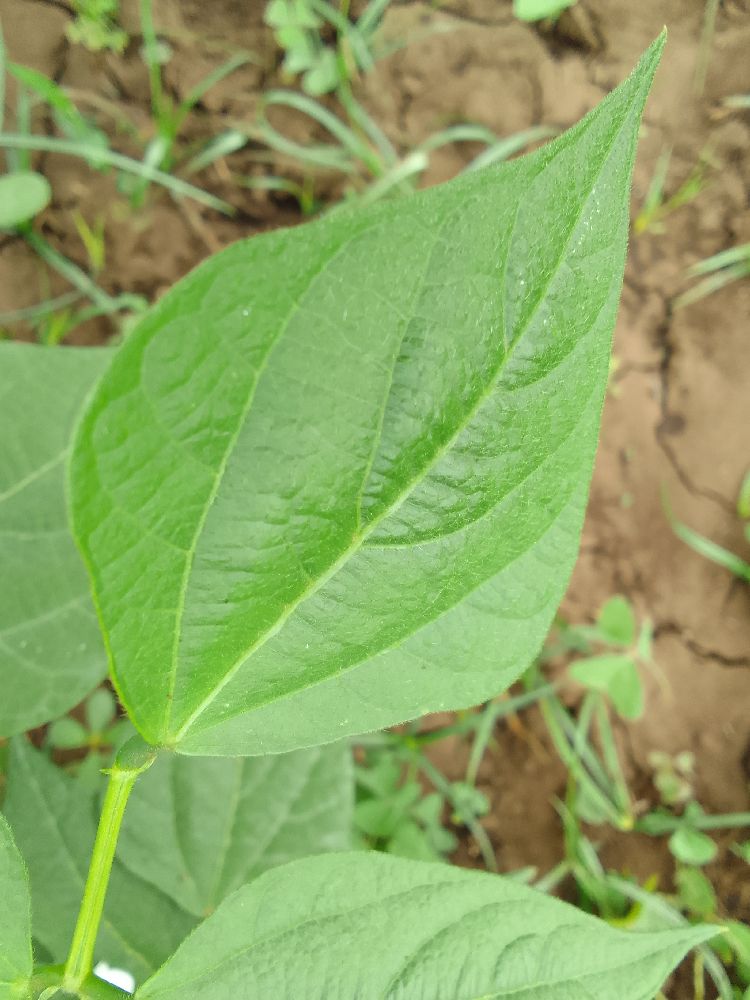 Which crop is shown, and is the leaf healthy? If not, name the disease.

common bean, healthy
